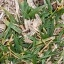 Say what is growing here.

grass
